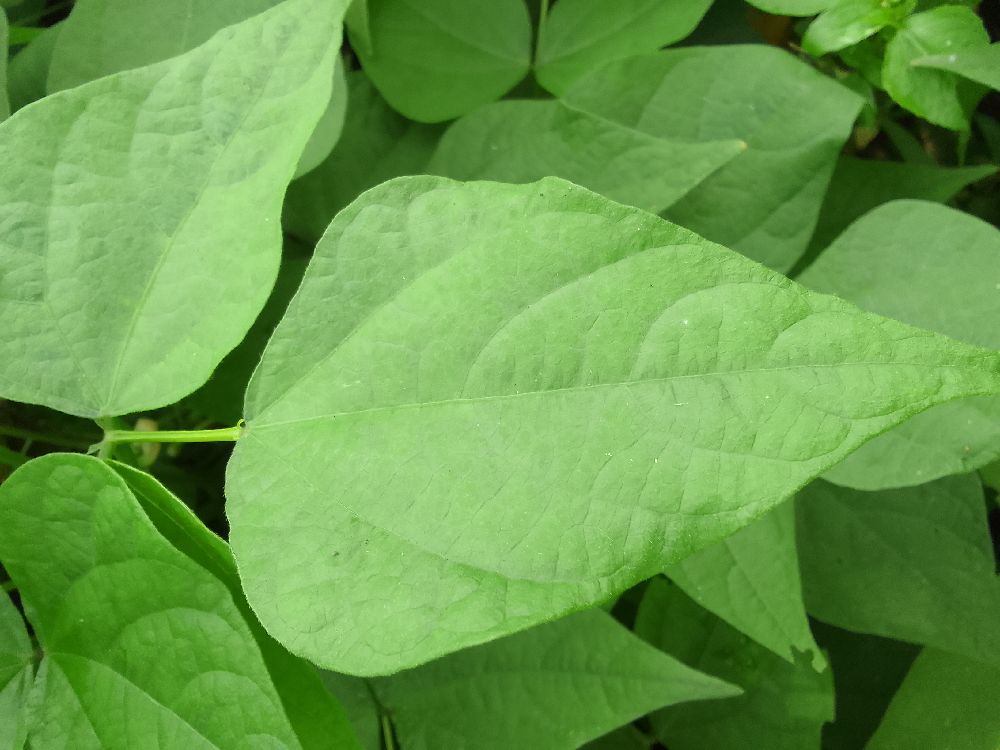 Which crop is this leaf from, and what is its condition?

common bean, healthy
